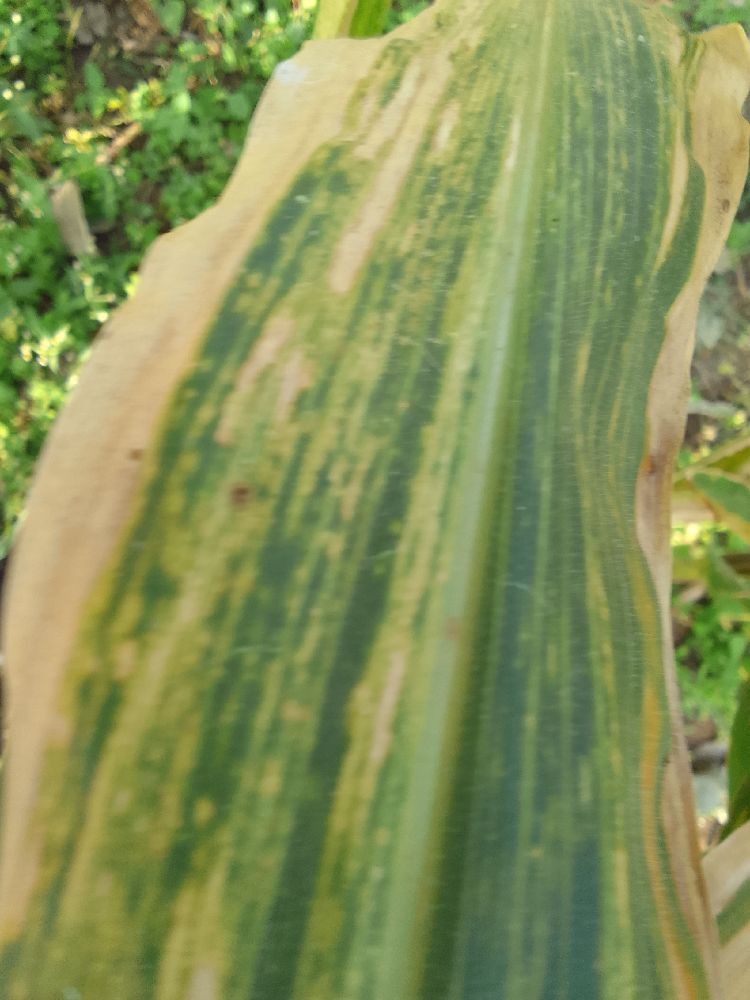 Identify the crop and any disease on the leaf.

maize, maize lethal necrosis
